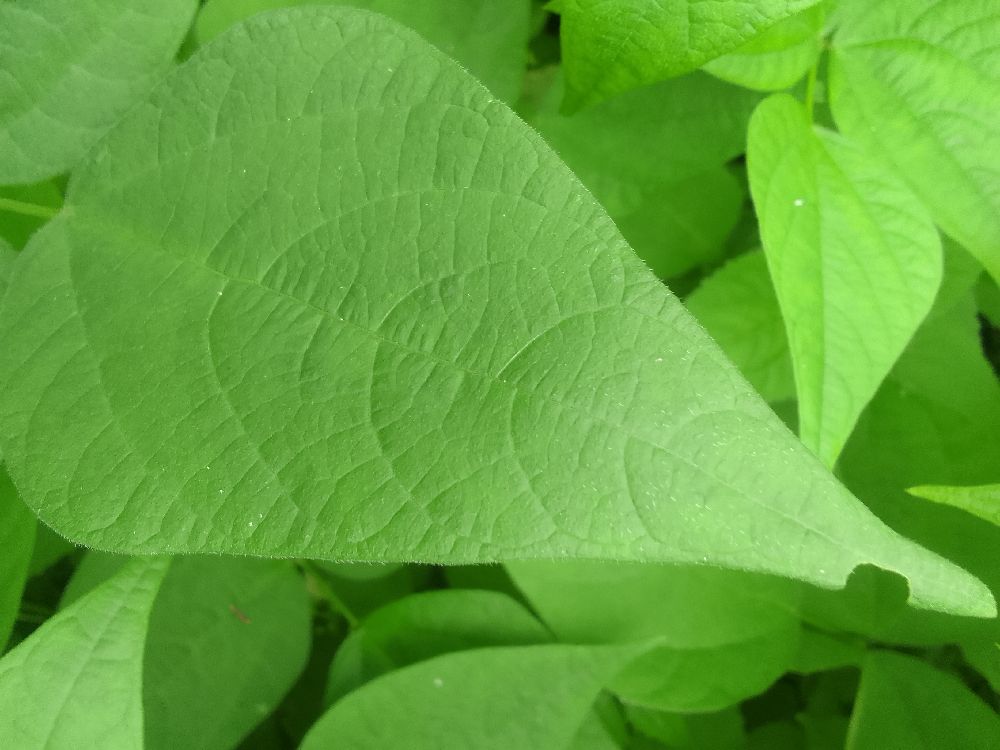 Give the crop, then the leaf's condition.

common bean, healthy
